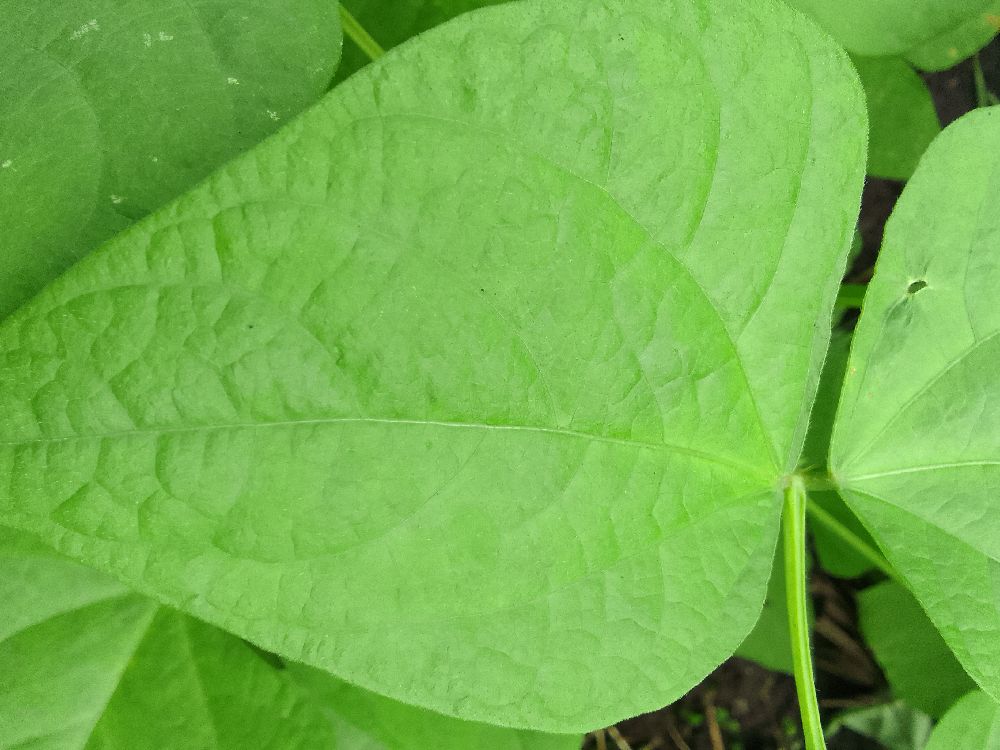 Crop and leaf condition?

common bean, healthy
